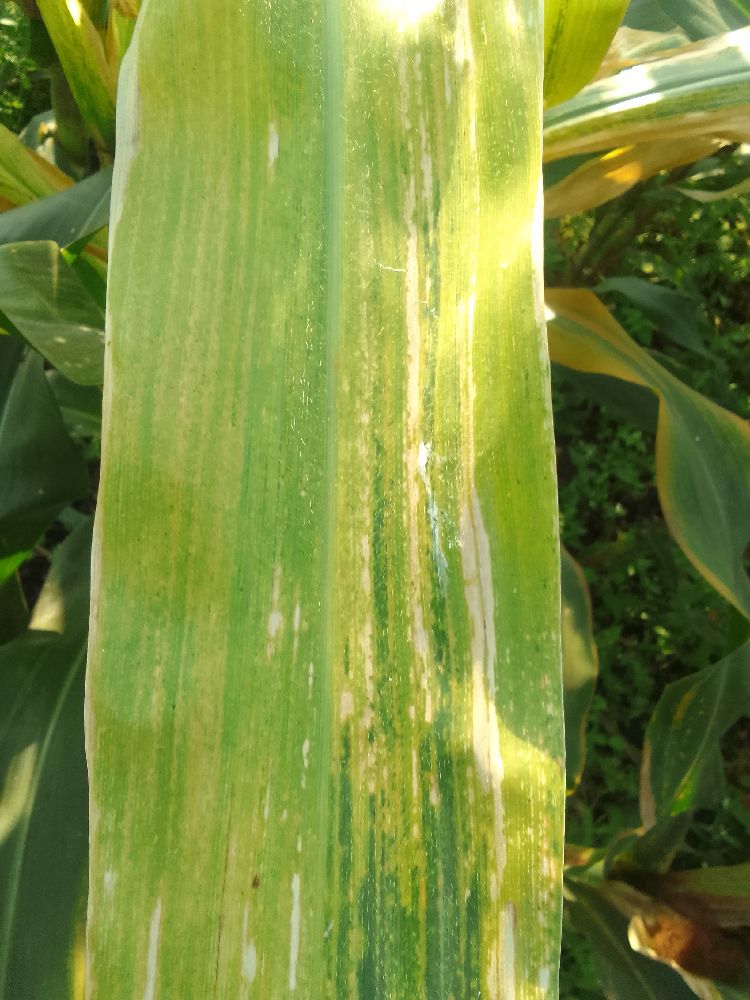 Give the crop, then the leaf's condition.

maize, maize lethal necrosis
